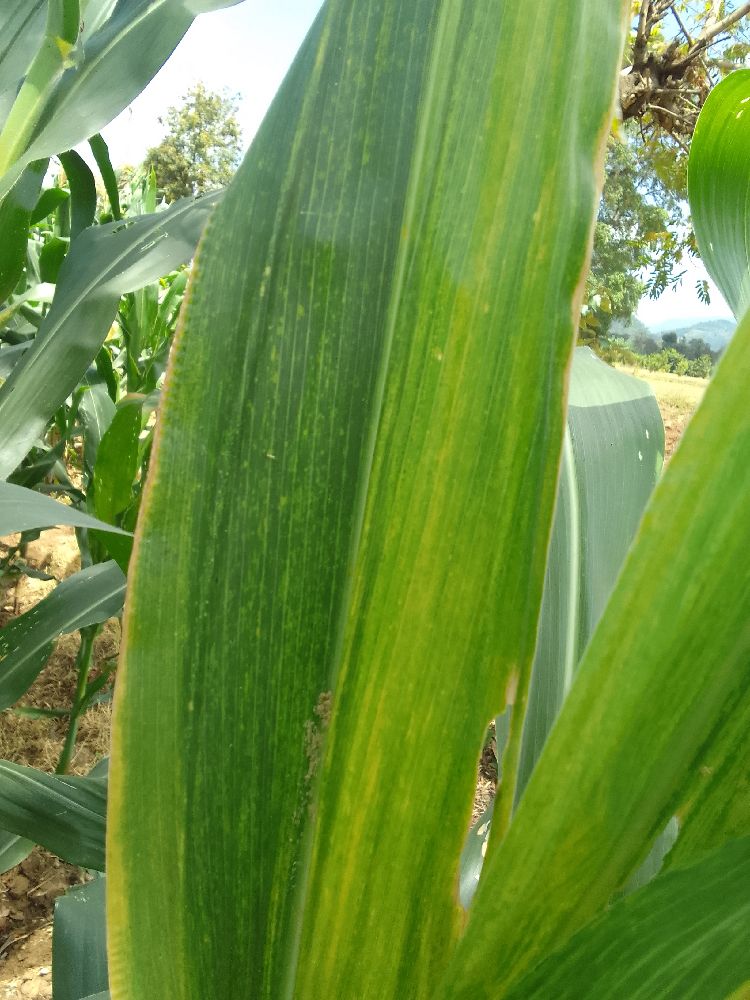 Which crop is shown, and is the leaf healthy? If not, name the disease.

maize, maize lethal necrosis
